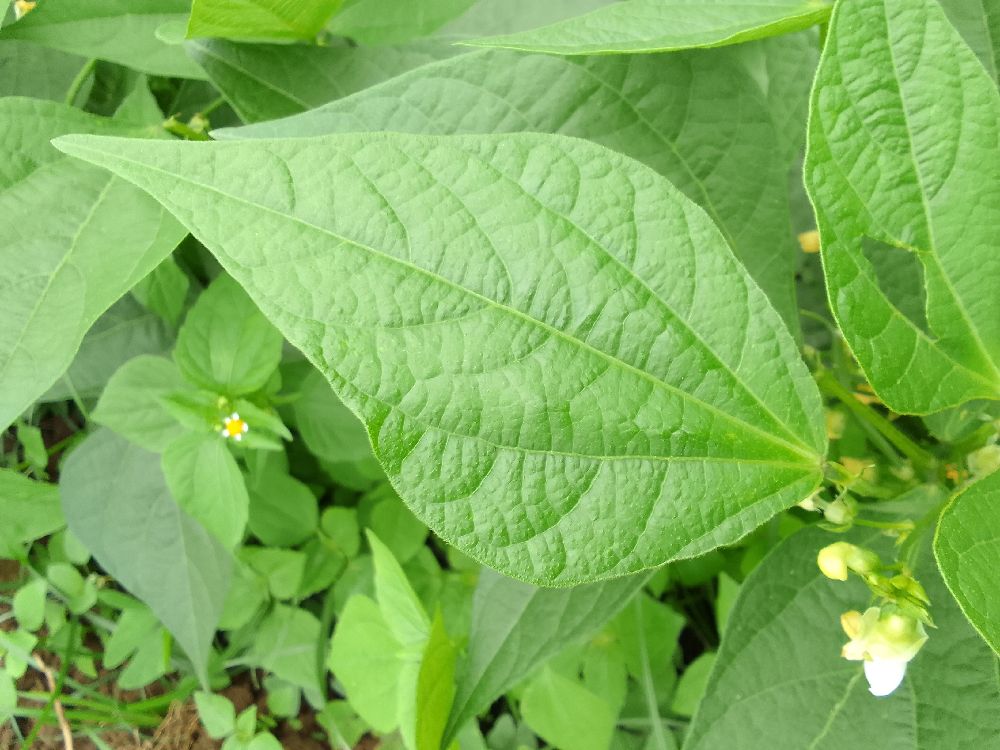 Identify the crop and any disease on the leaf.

common bean, healthy
